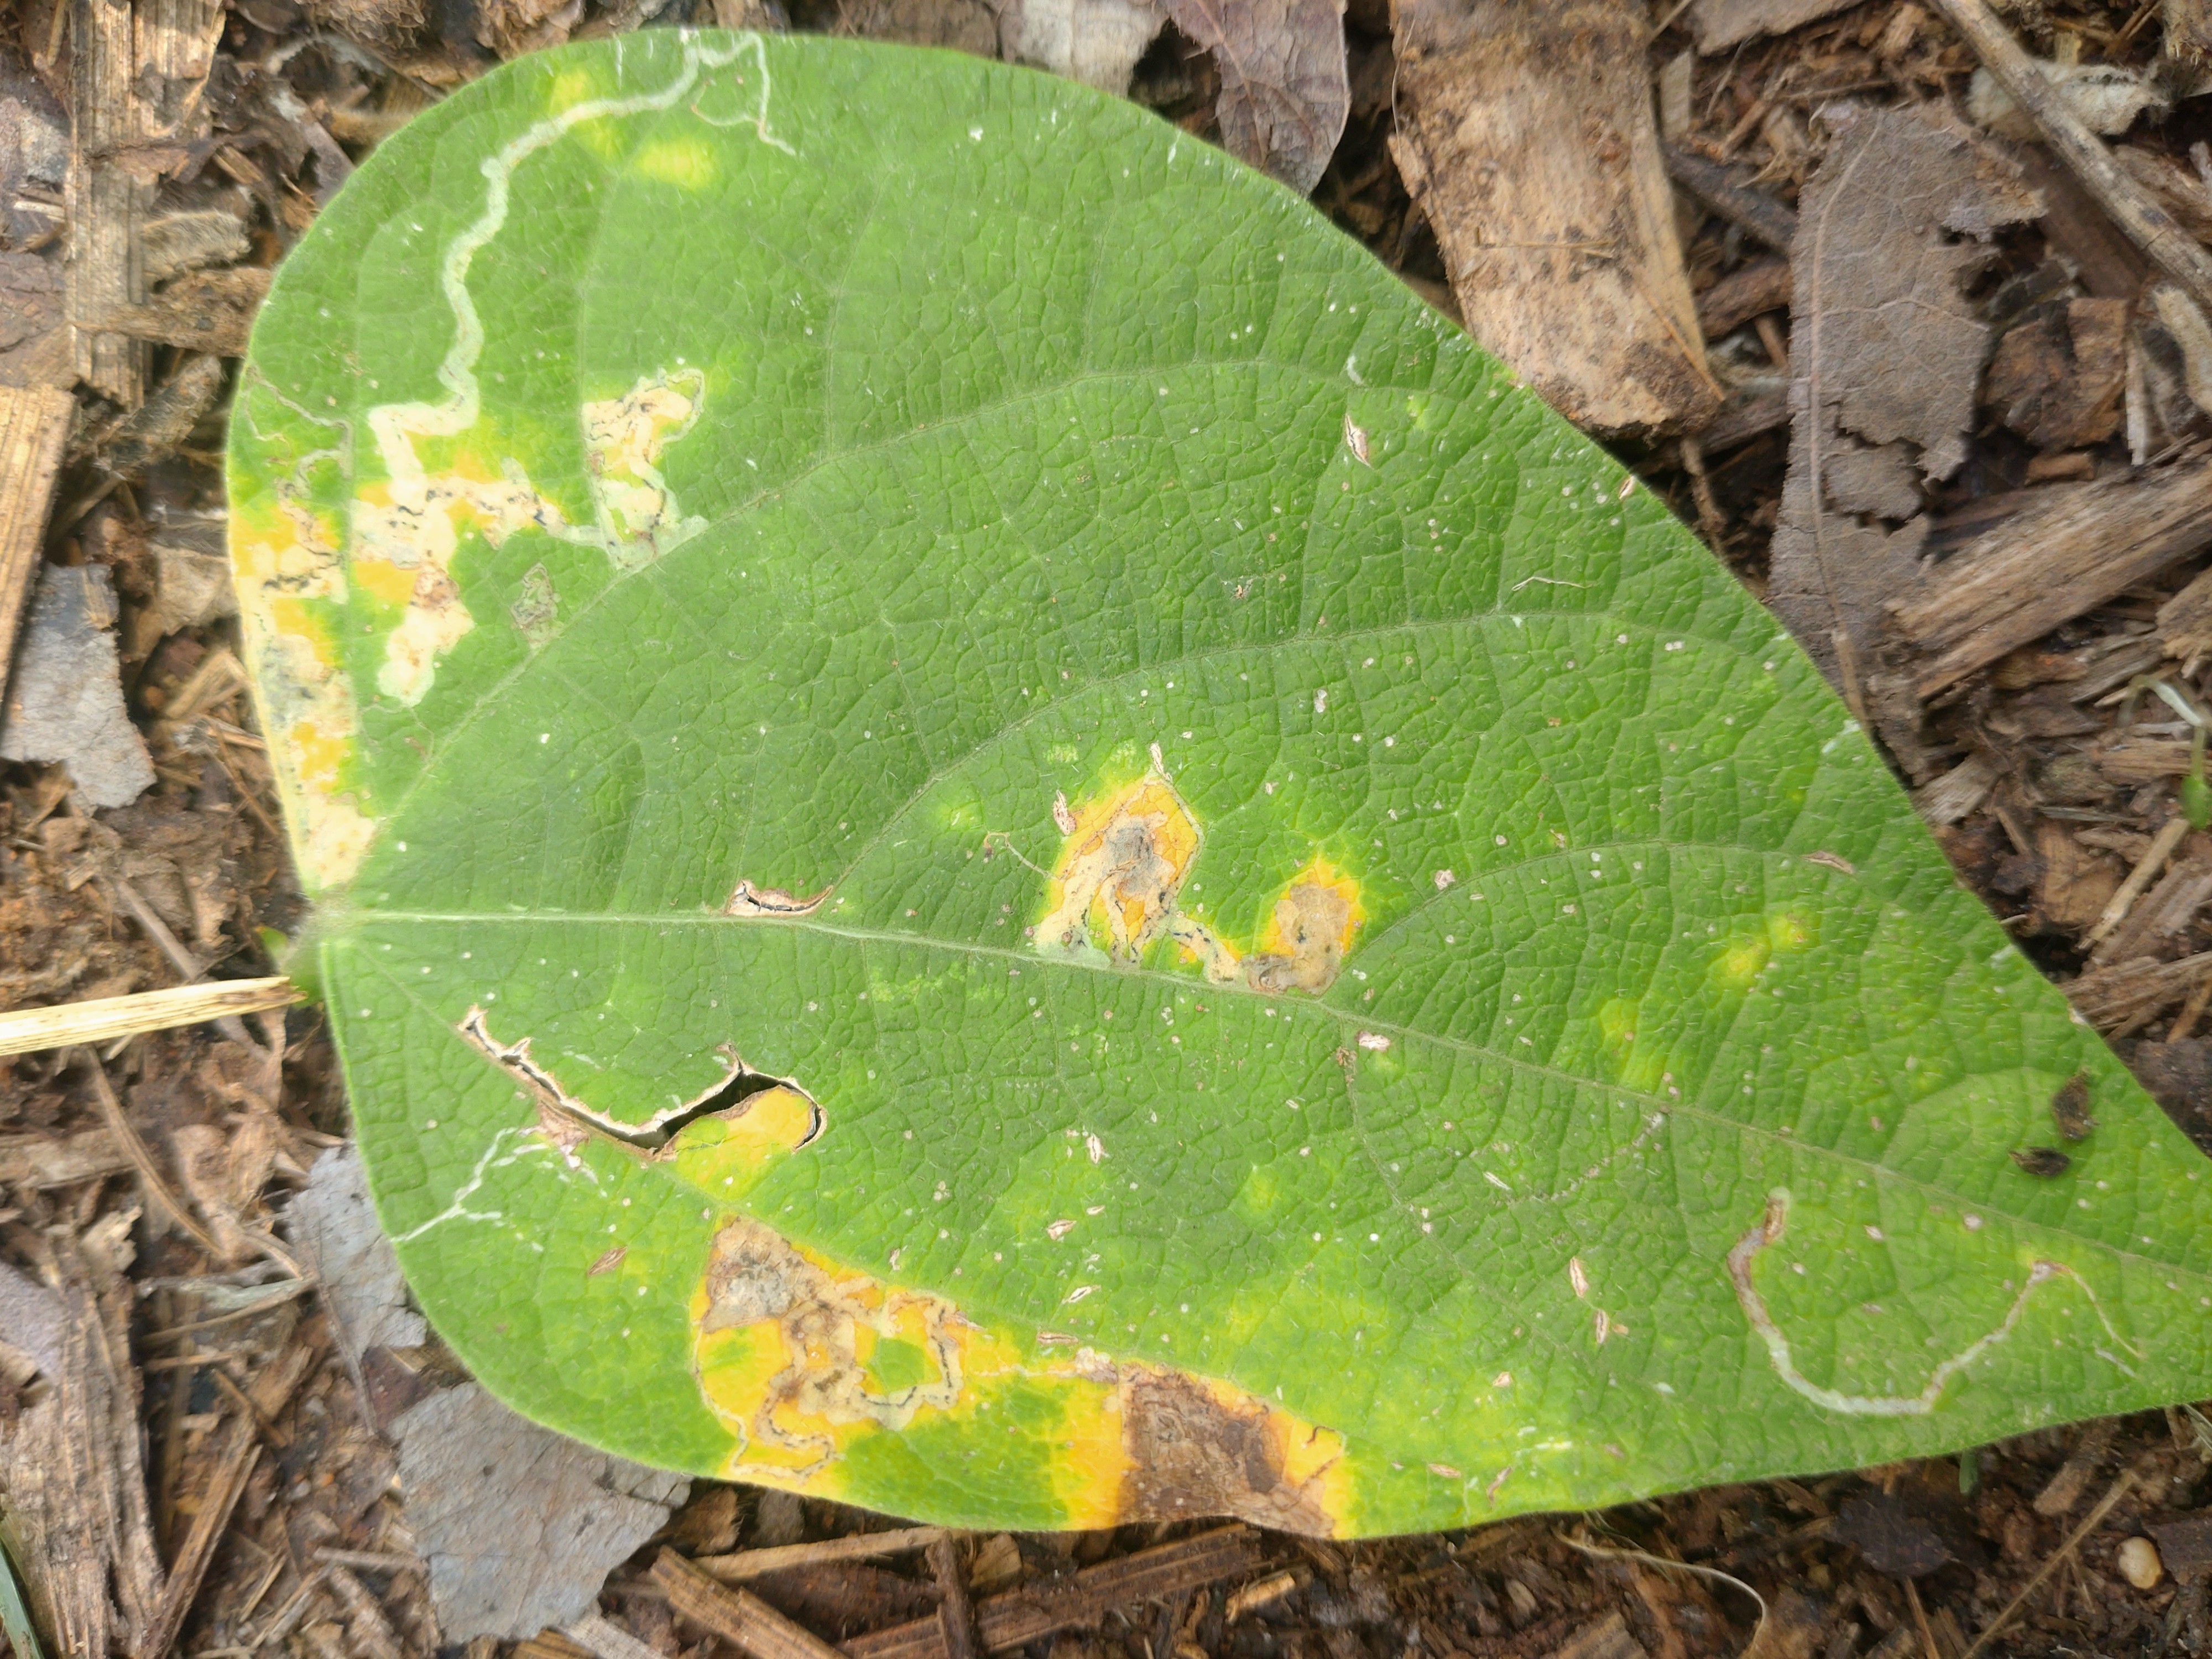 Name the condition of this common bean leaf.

rust
